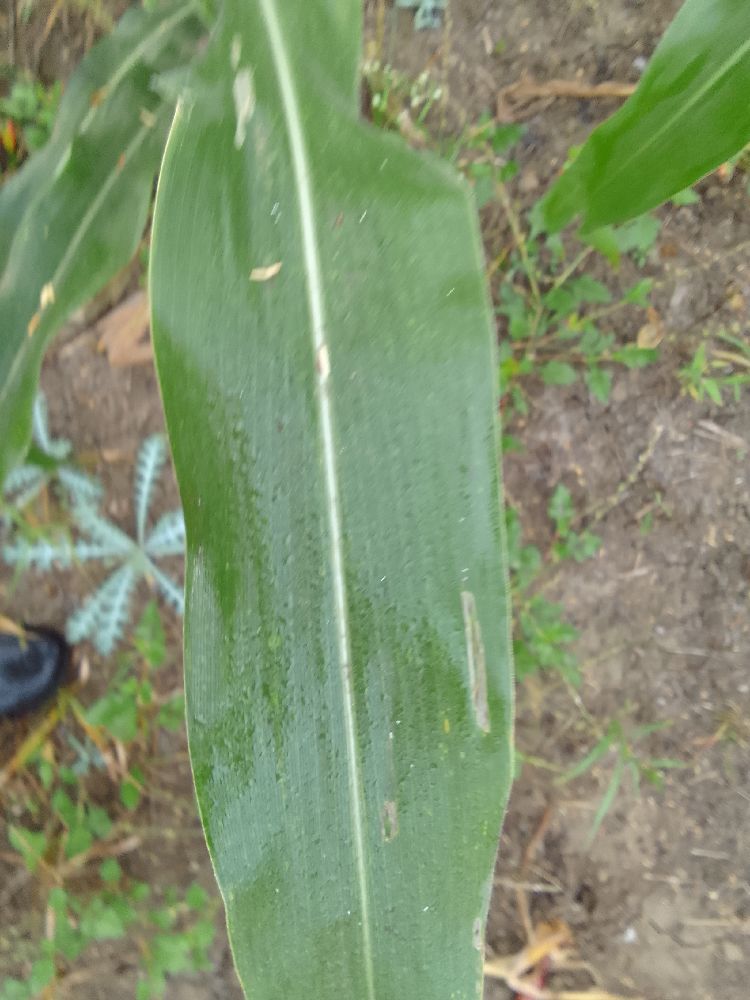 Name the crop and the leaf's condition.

maize, healthy
